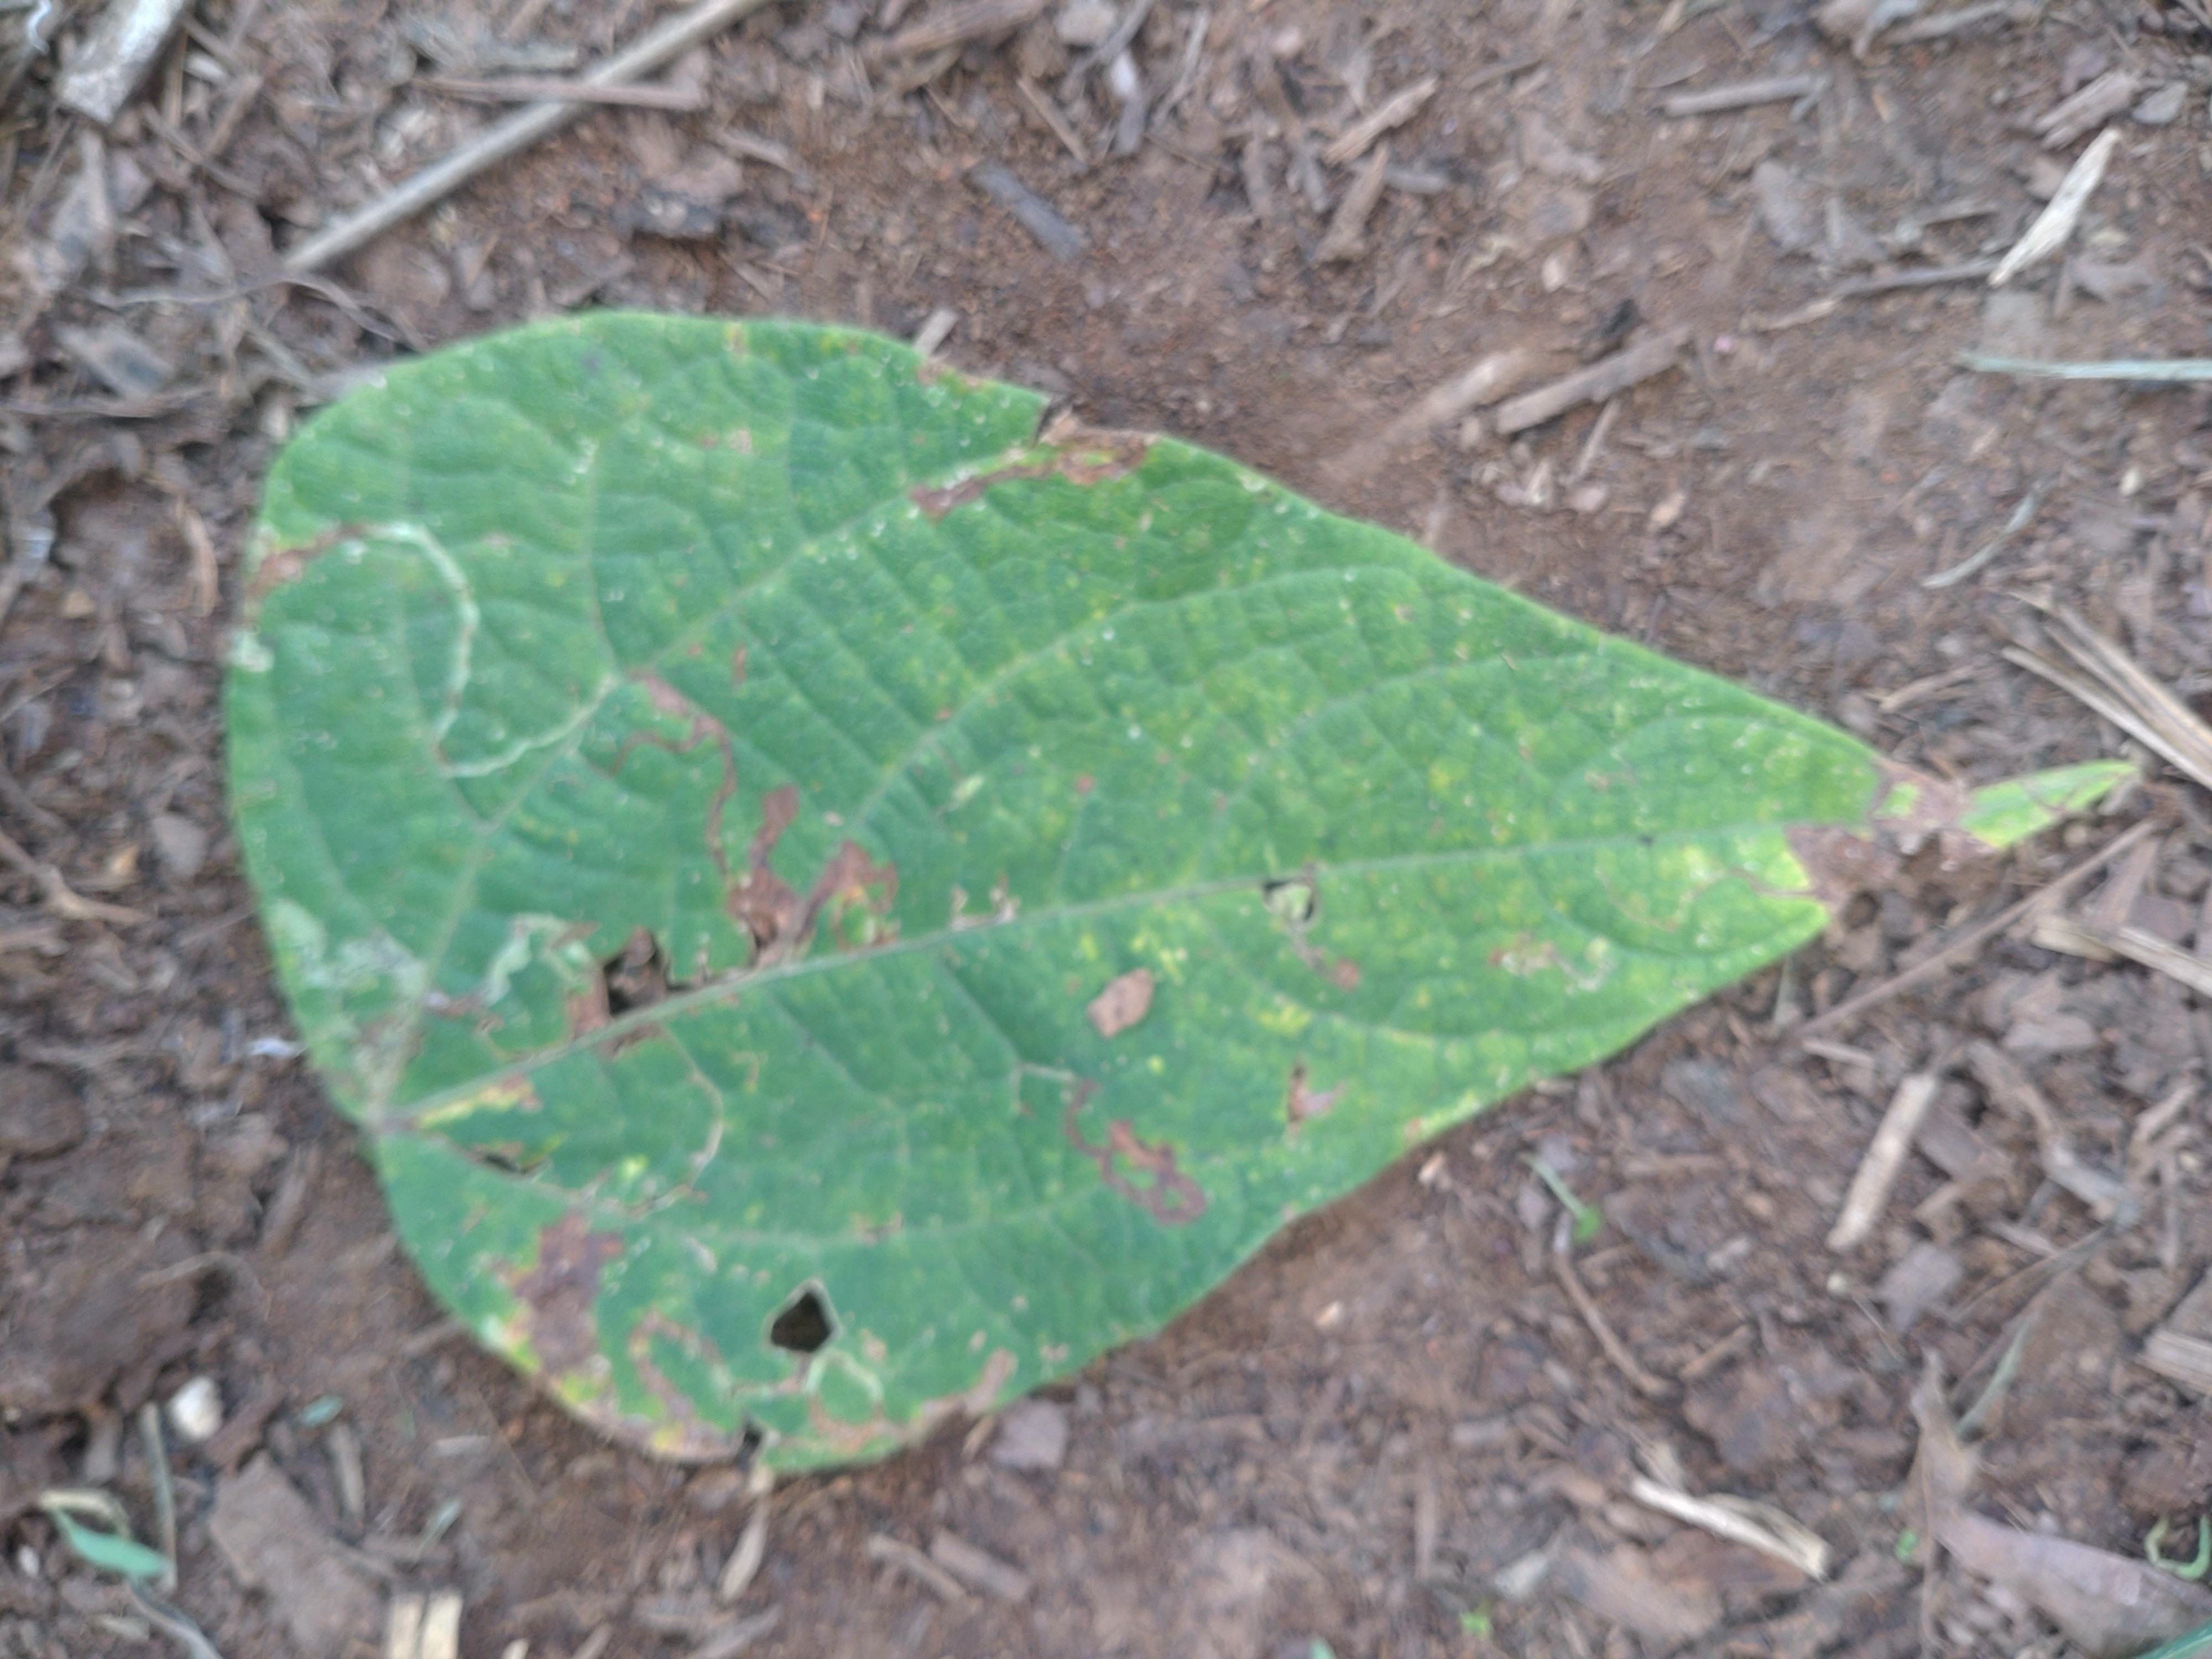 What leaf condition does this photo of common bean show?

anthracnose
